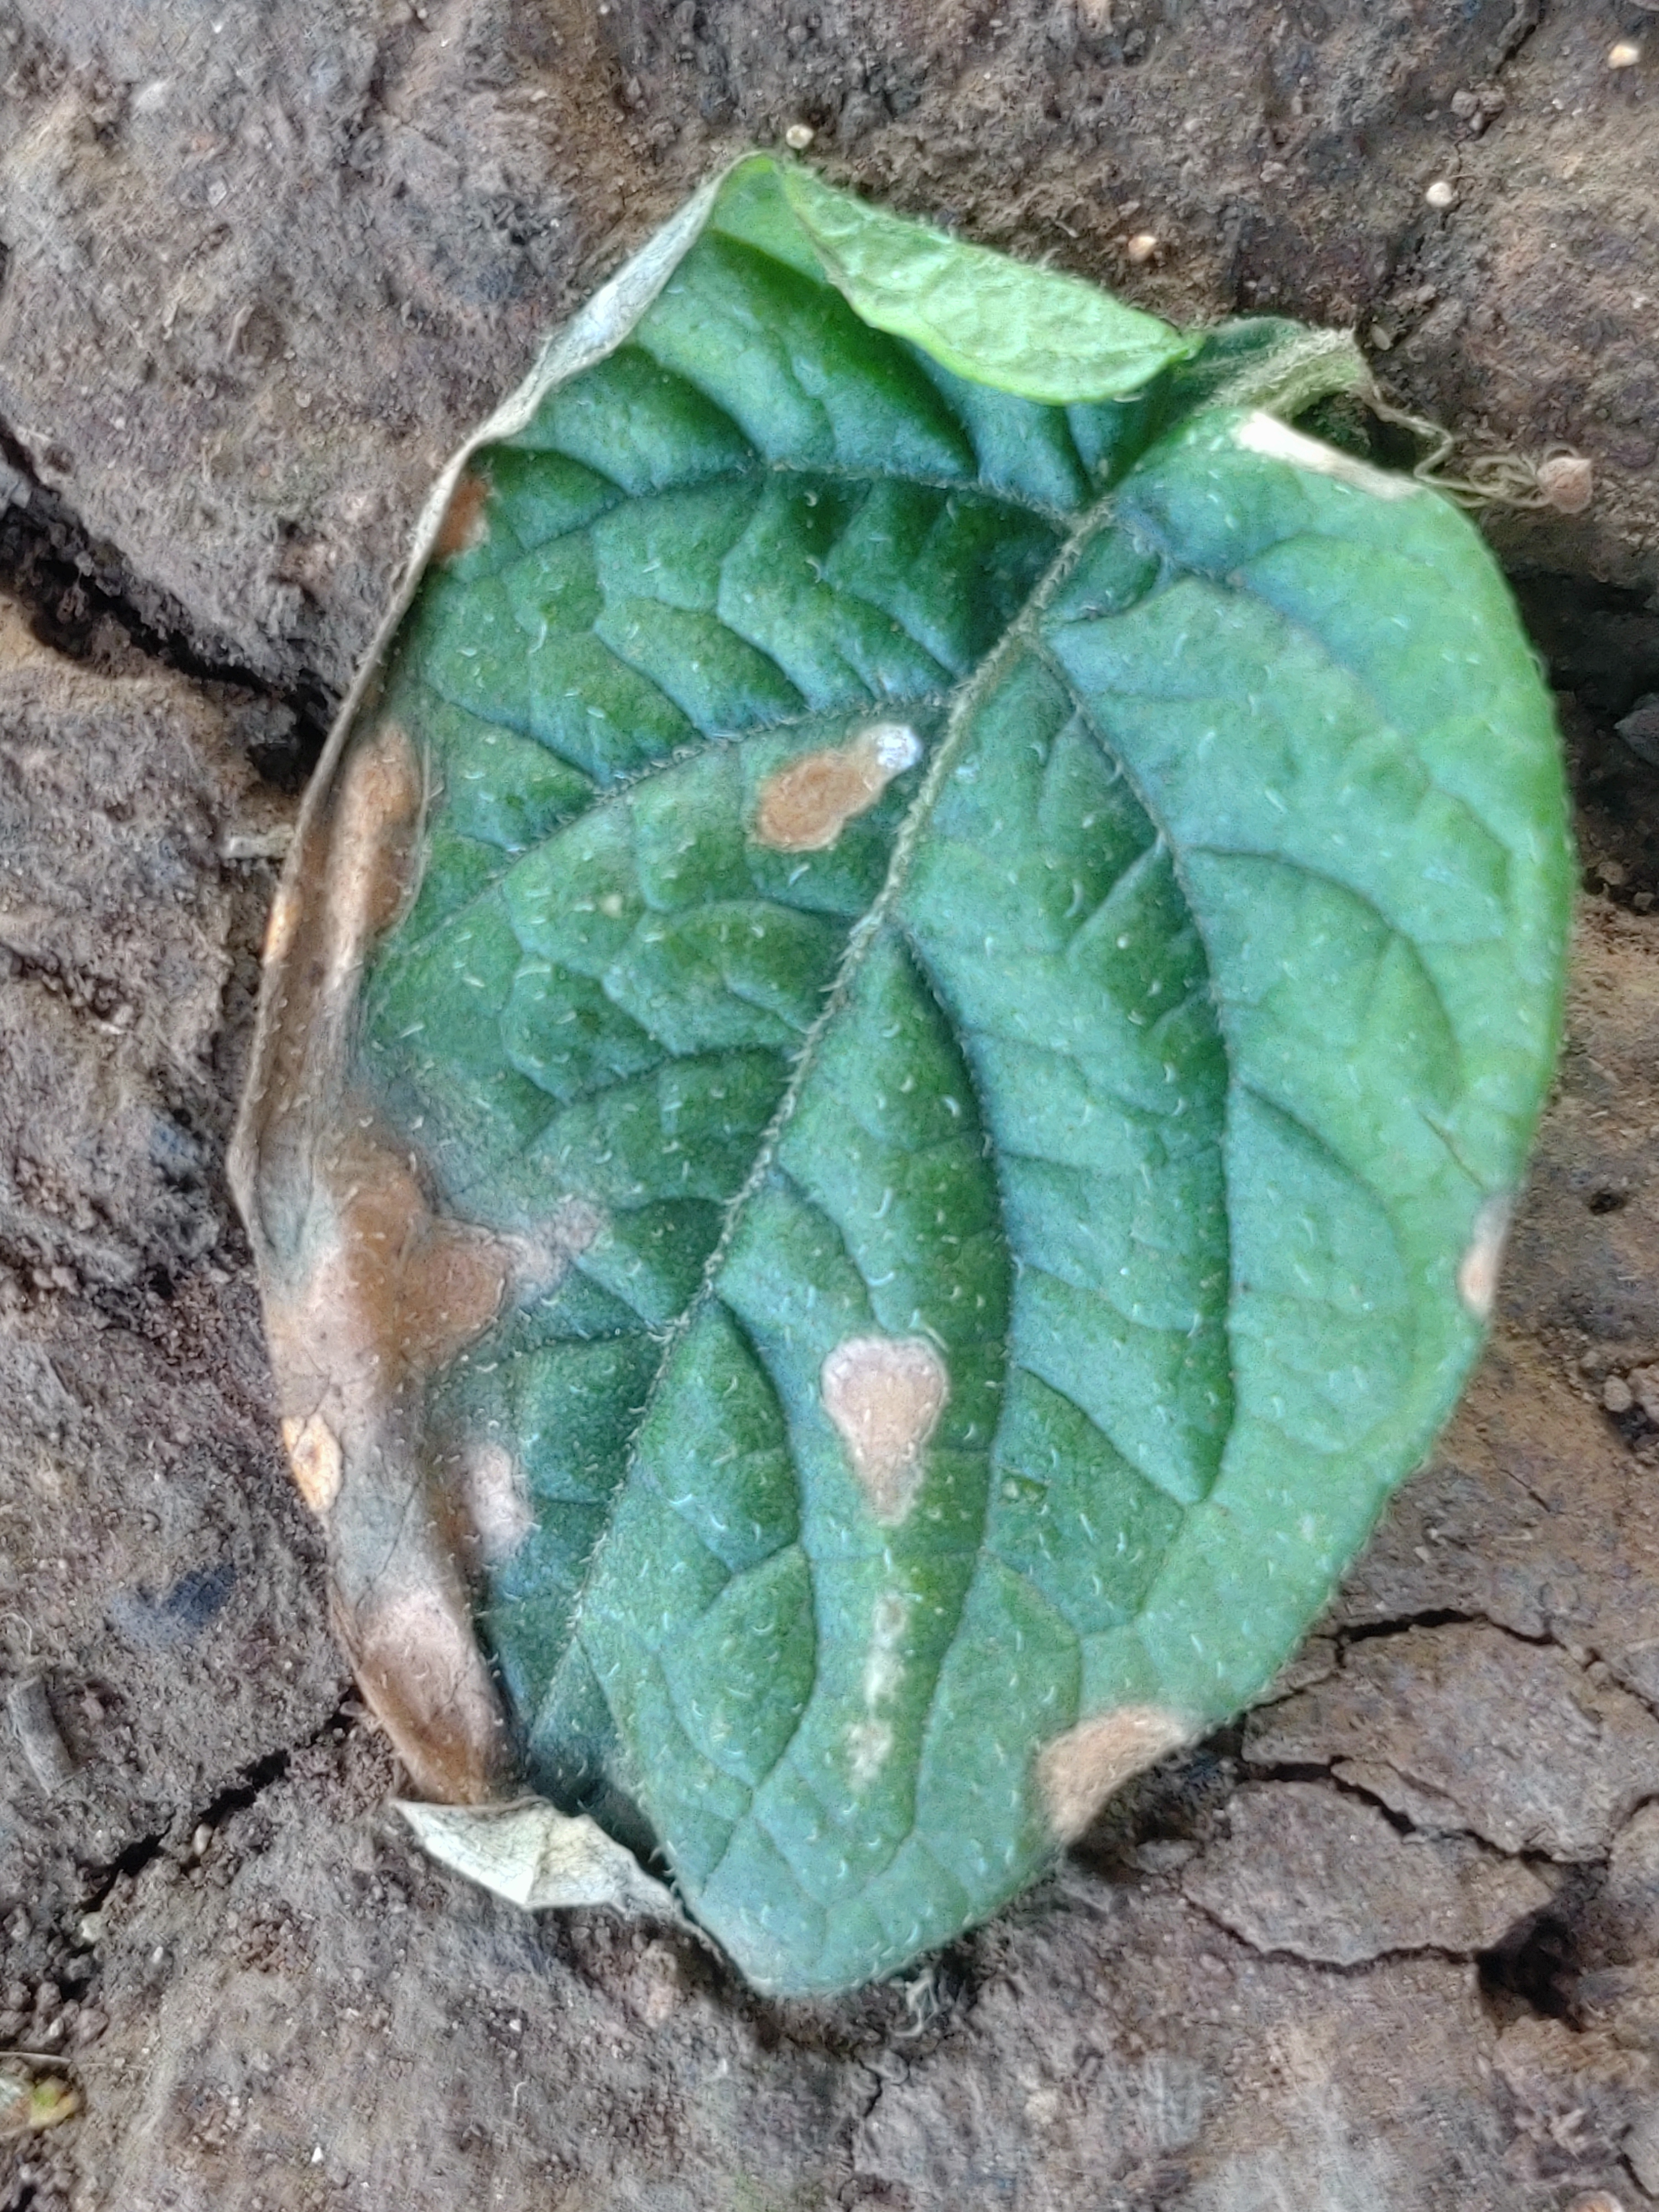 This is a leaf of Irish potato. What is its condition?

early blight
